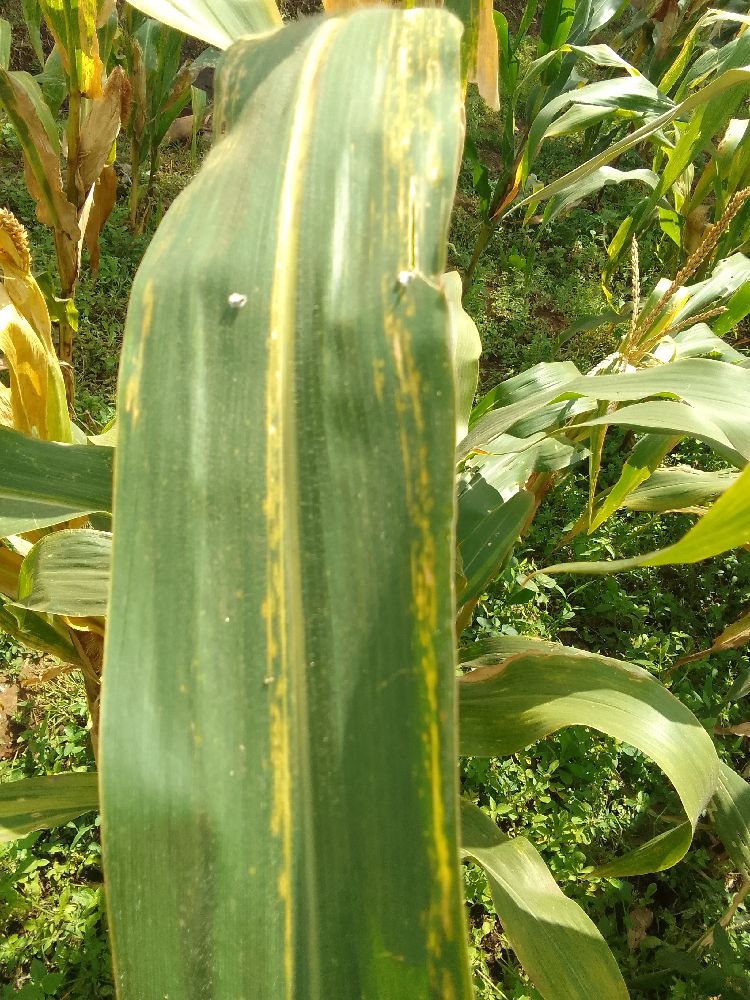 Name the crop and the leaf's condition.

maize, maize lethal necrosis
